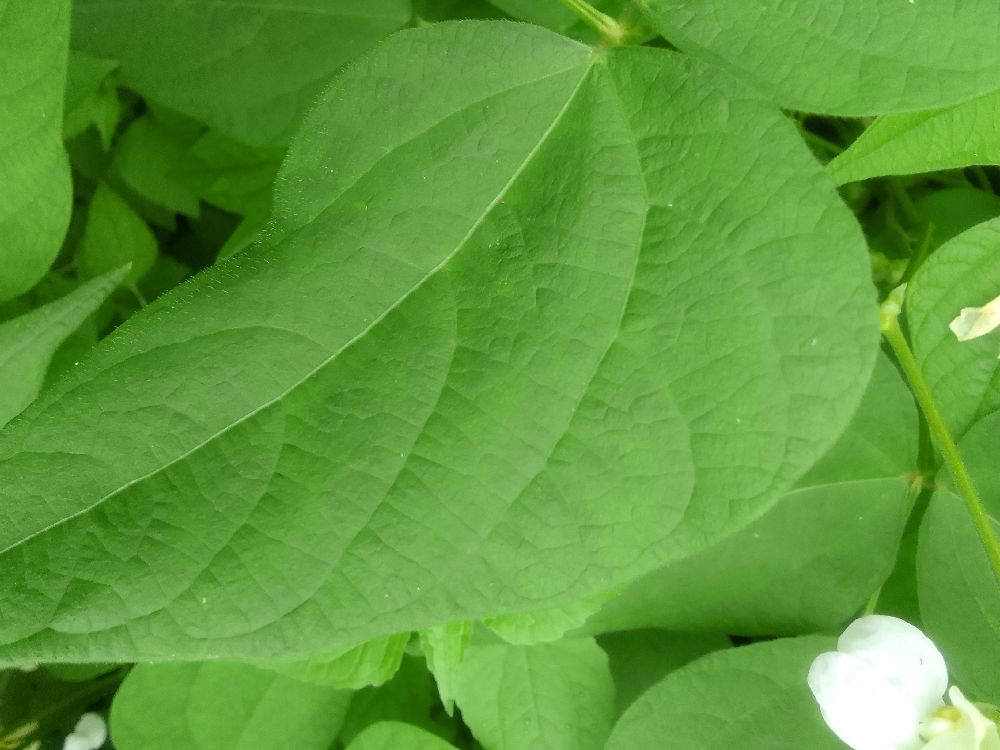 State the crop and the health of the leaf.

common bean, healthy
